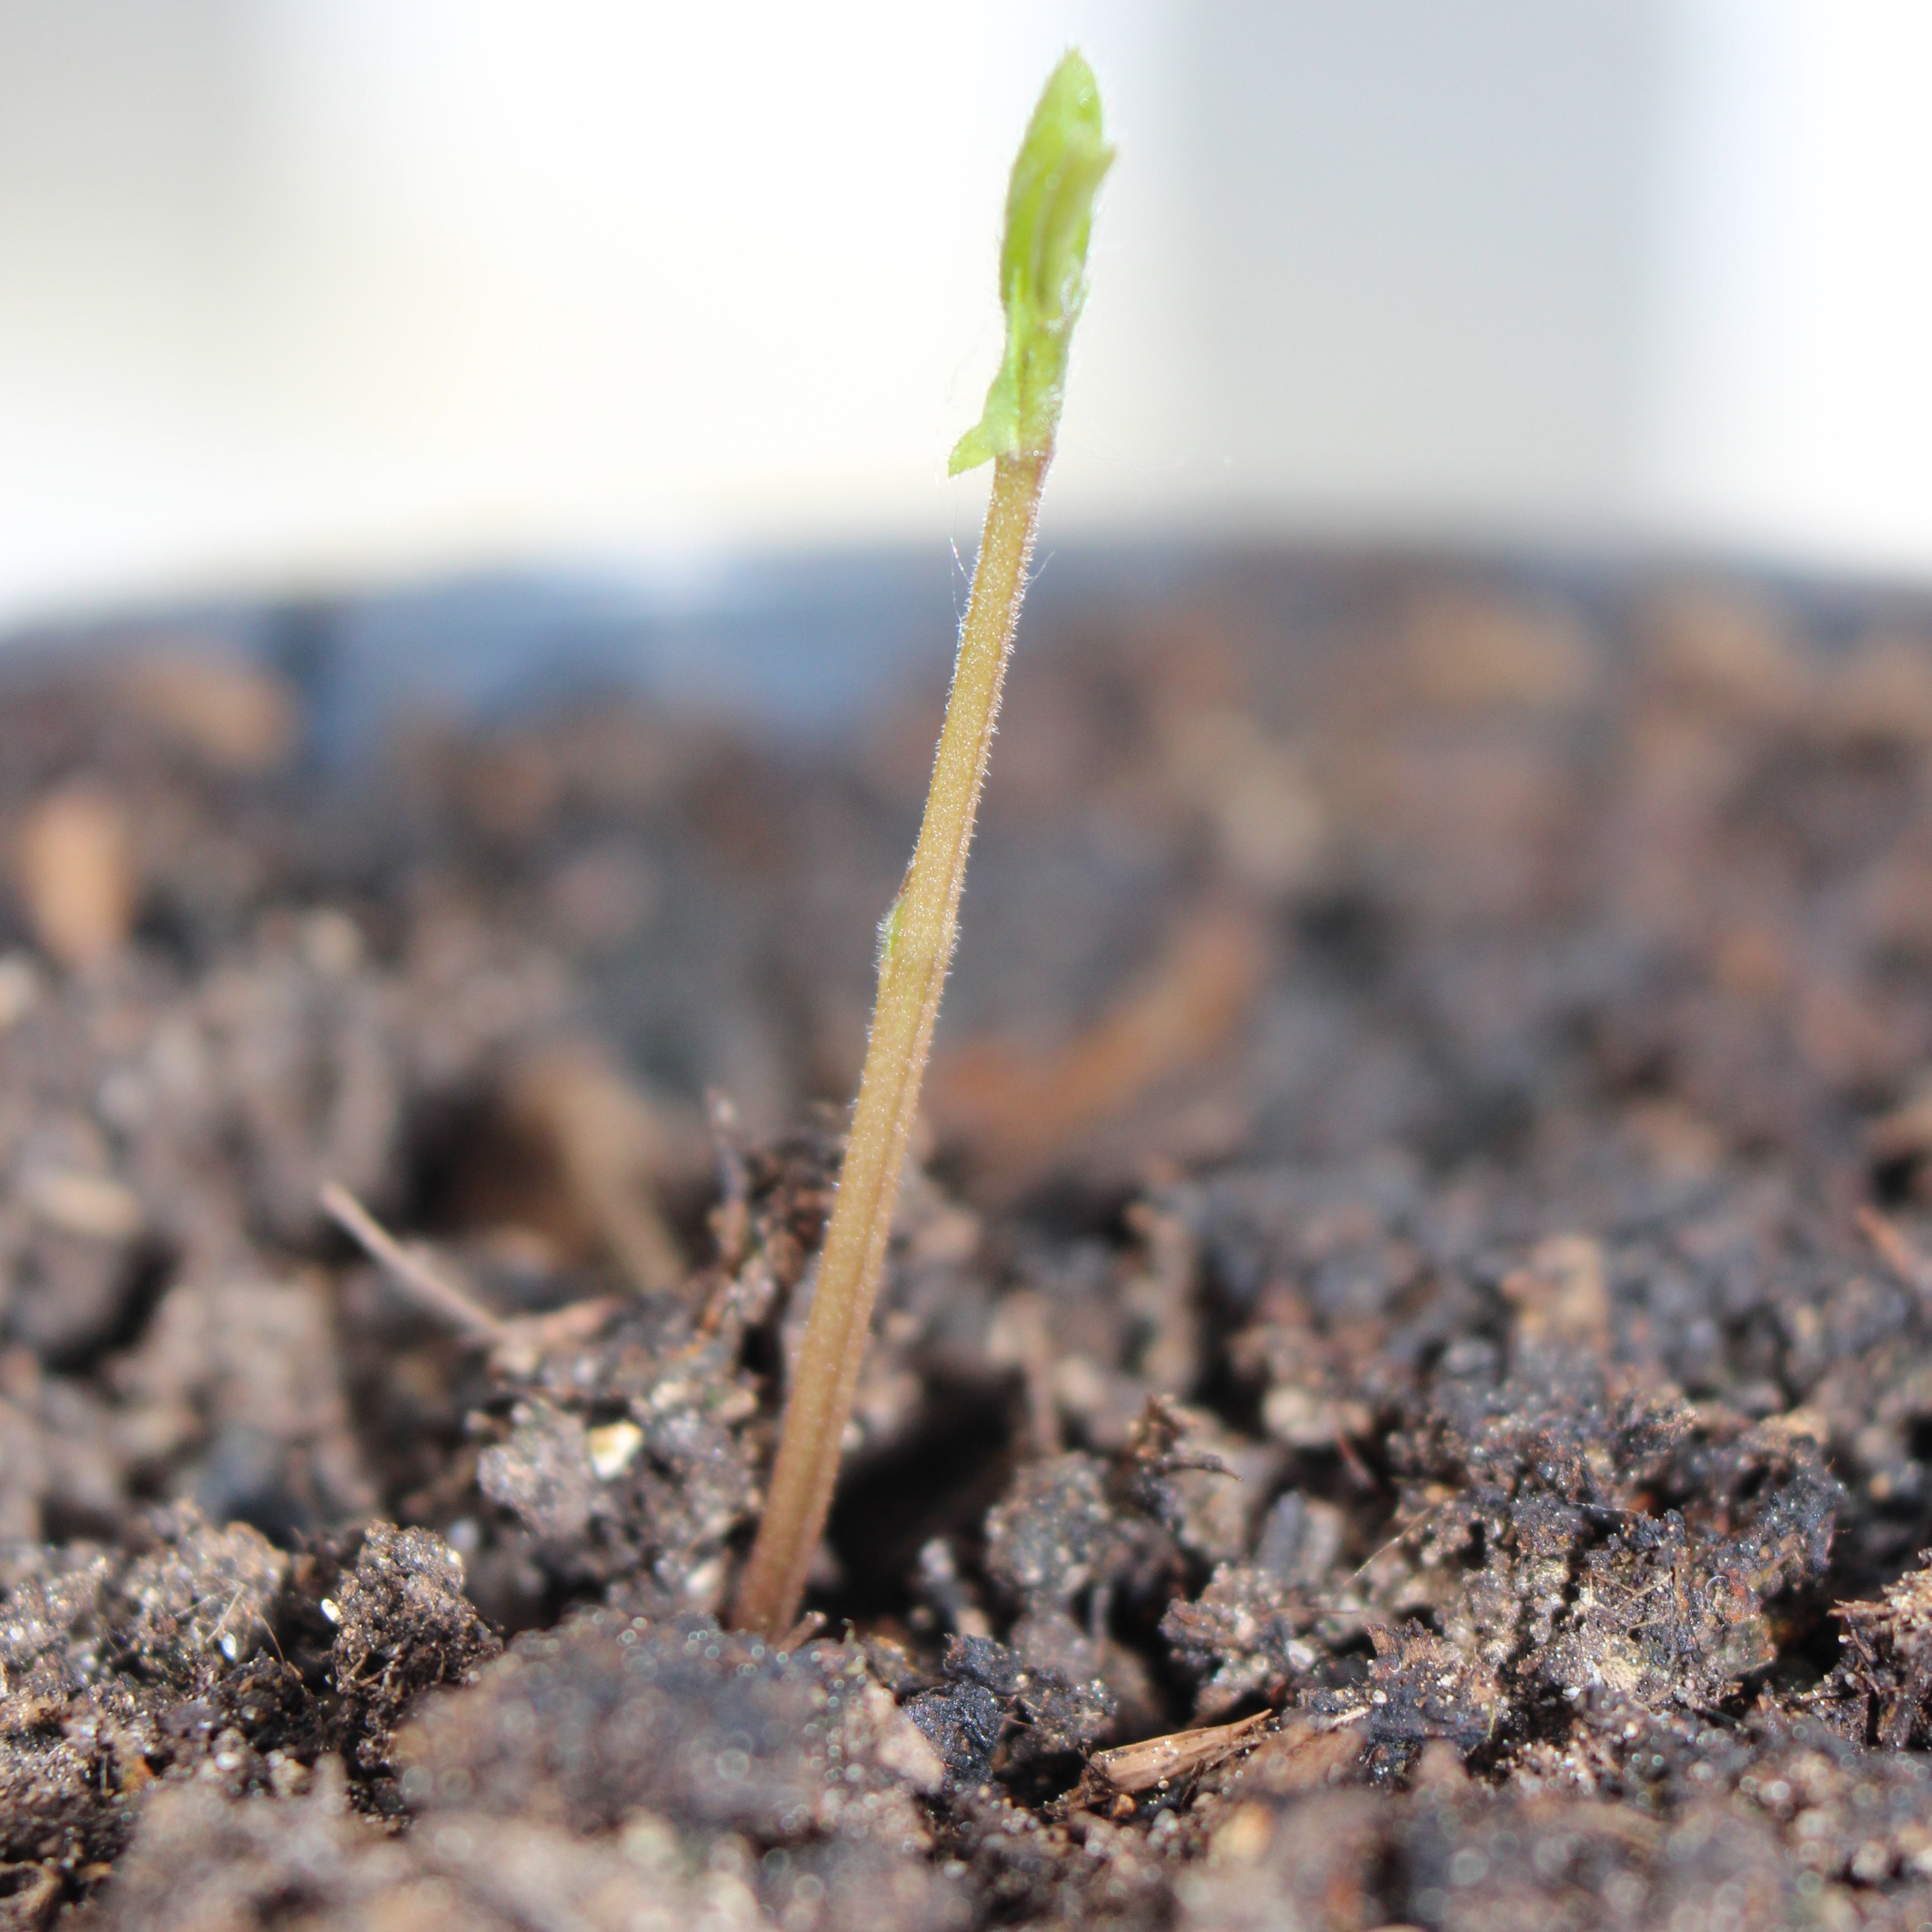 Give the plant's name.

Vicia sativa
